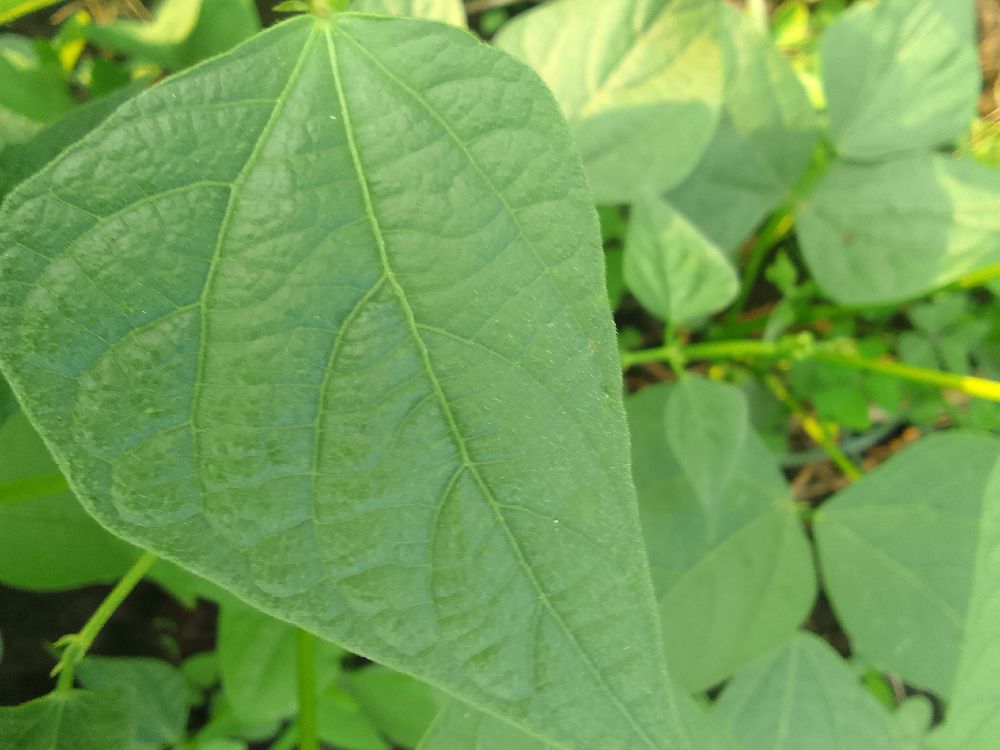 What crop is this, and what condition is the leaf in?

common bean, healthy
